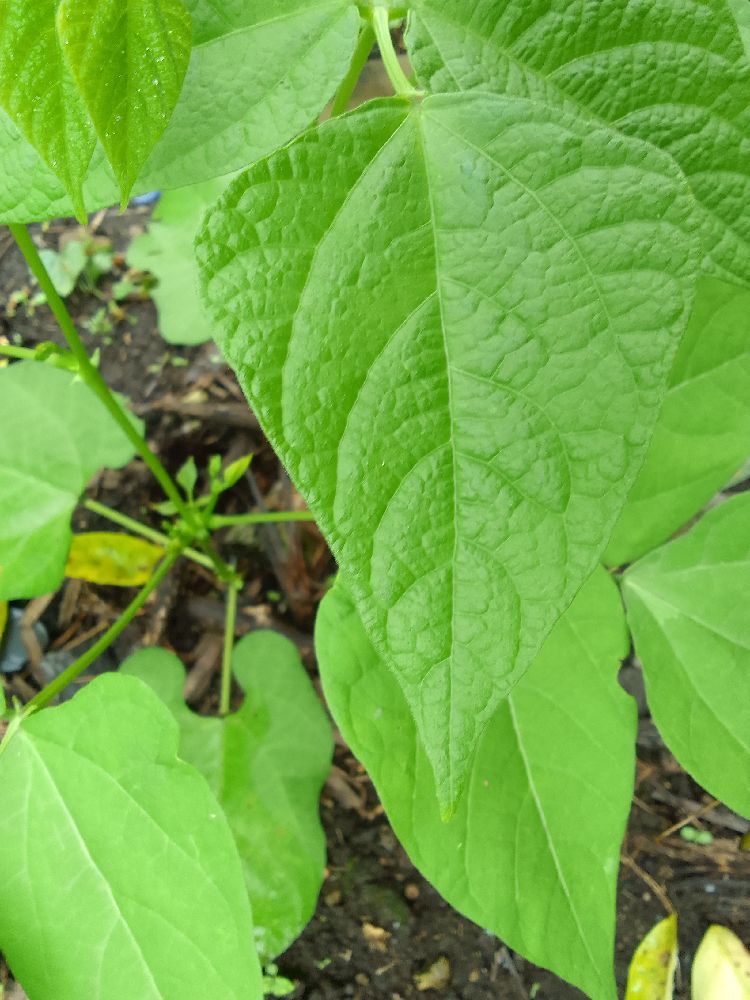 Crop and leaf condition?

common bean, healthy
